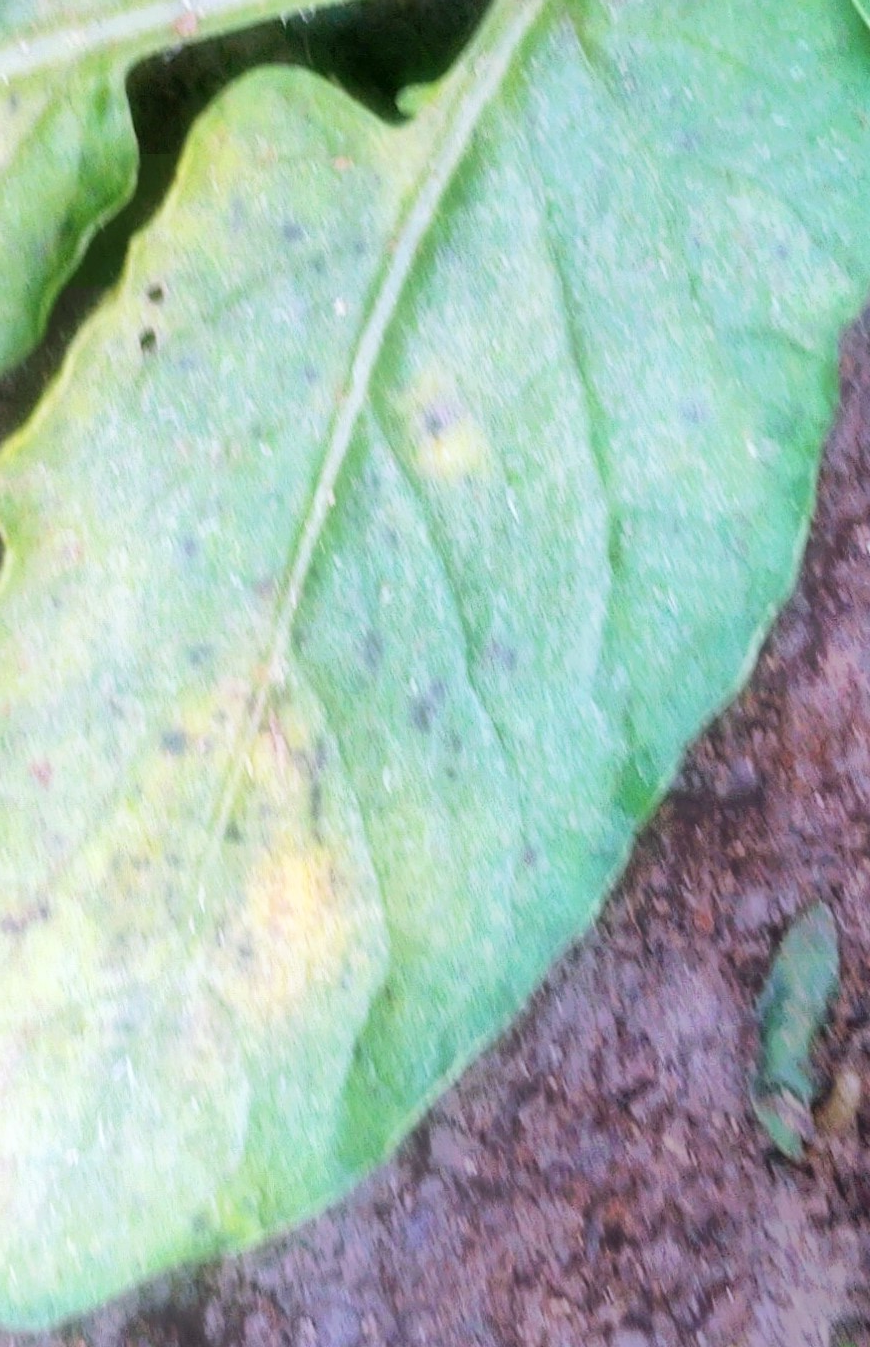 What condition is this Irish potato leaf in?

late blight
